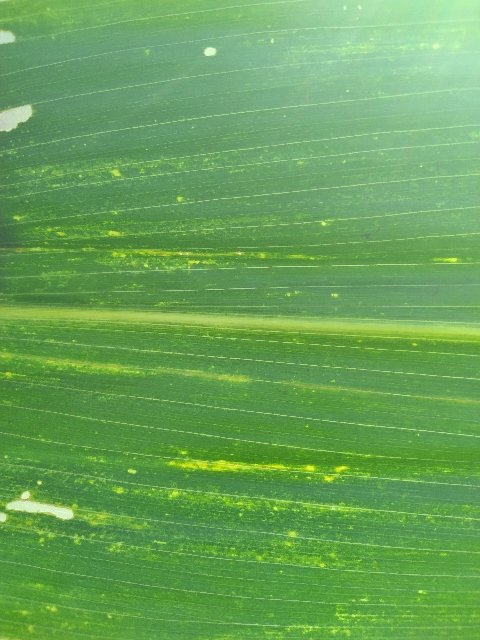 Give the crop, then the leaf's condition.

maize, maize lethal necrosis
